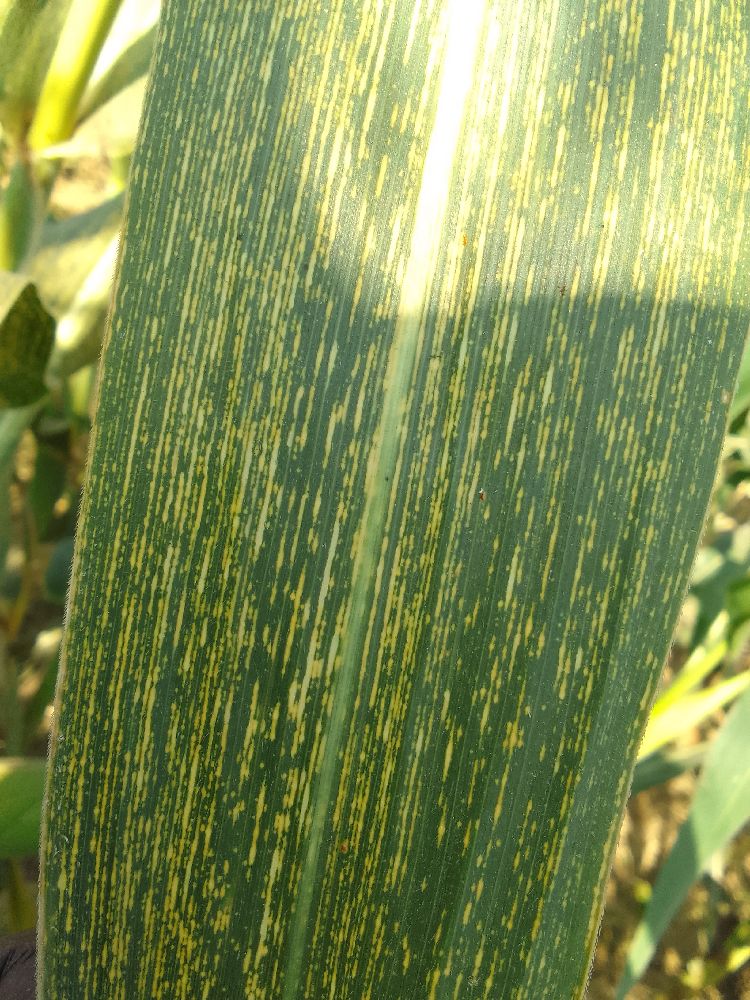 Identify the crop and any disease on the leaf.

maize, maize streak virus
